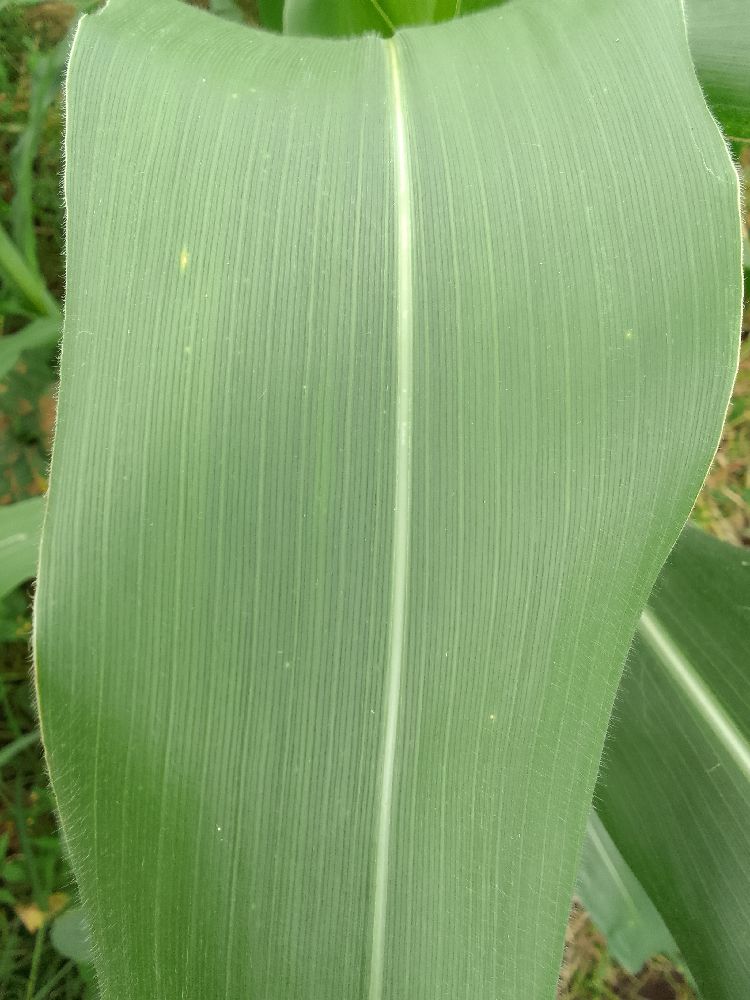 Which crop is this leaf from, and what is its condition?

maize, healthy
